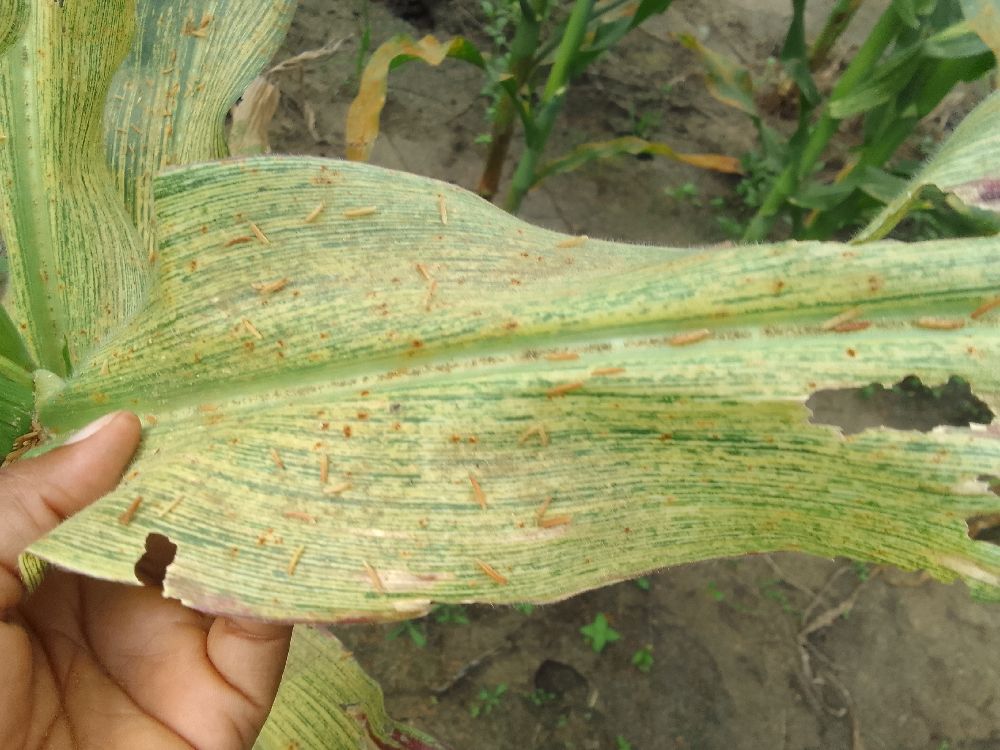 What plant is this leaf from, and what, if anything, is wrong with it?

maize, maize streak virus
